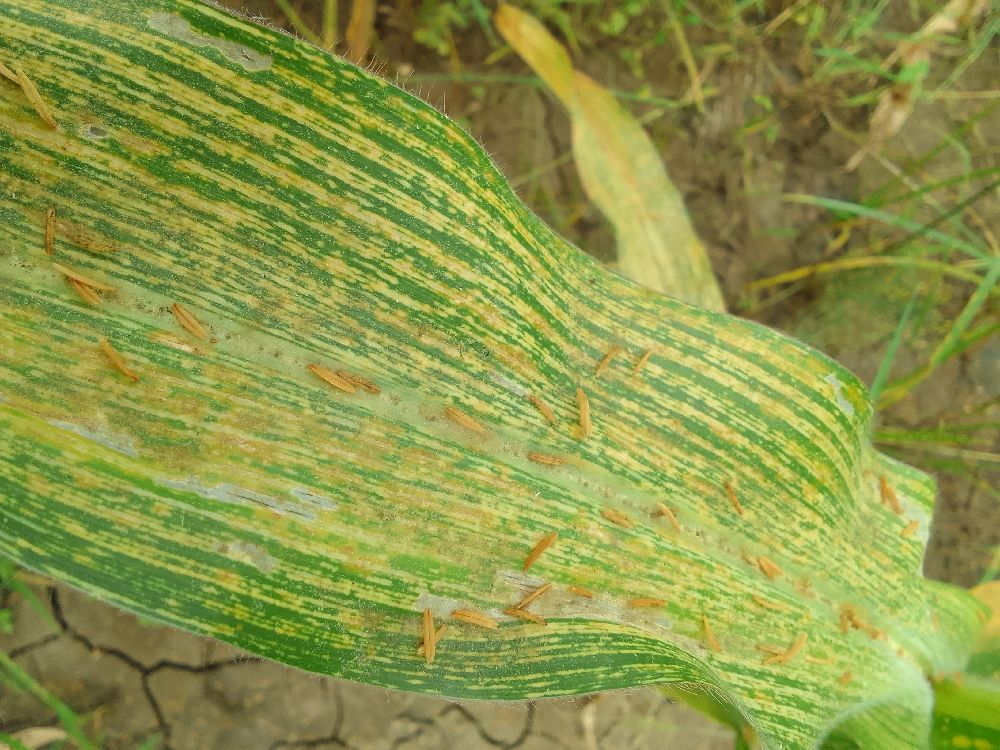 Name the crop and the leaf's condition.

maize, maize streak virus
